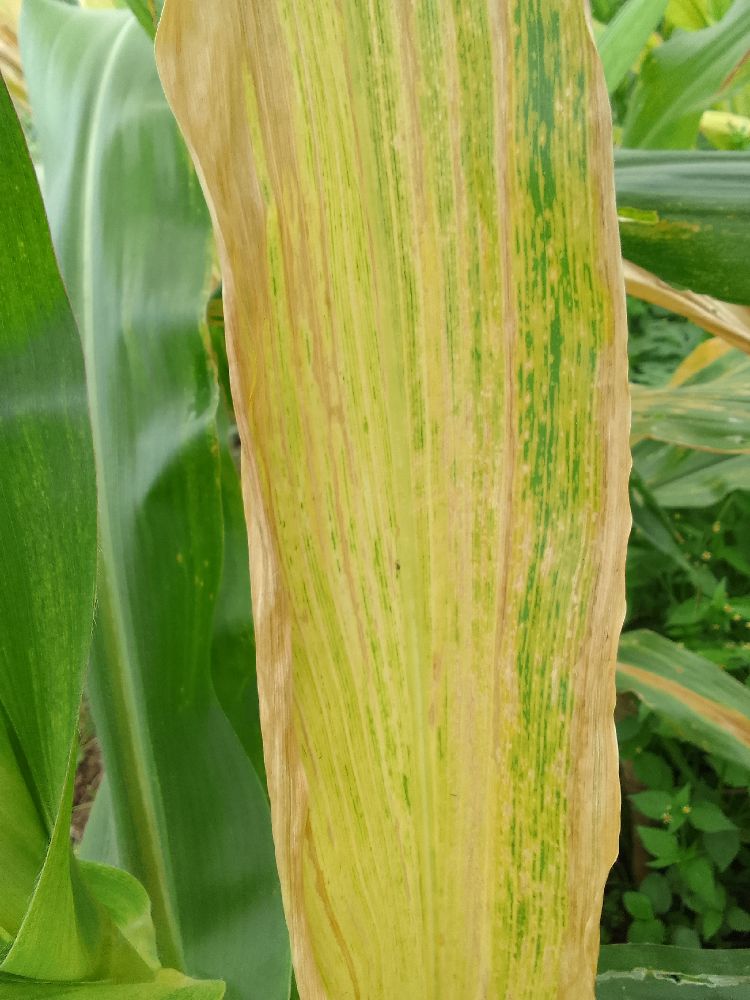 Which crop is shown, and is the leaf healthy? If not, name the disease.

maize, maize lethal necrosis
